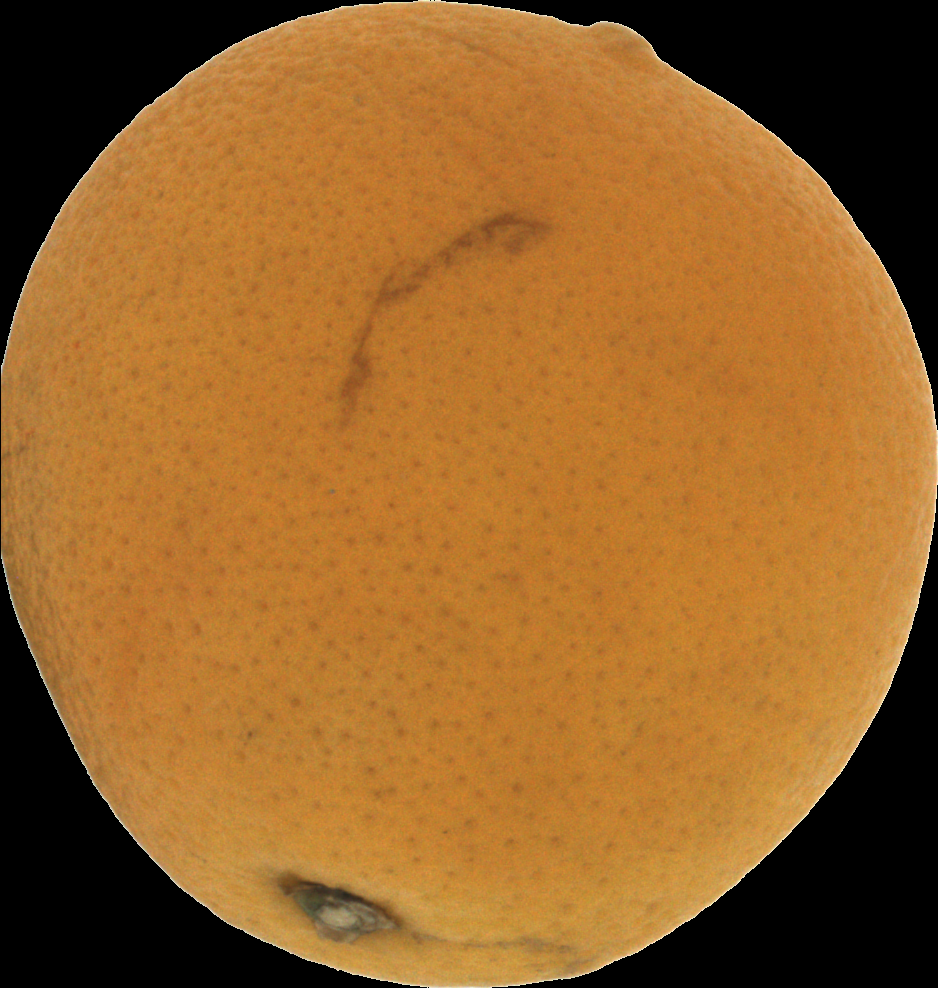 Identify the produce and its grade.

orange, bad
